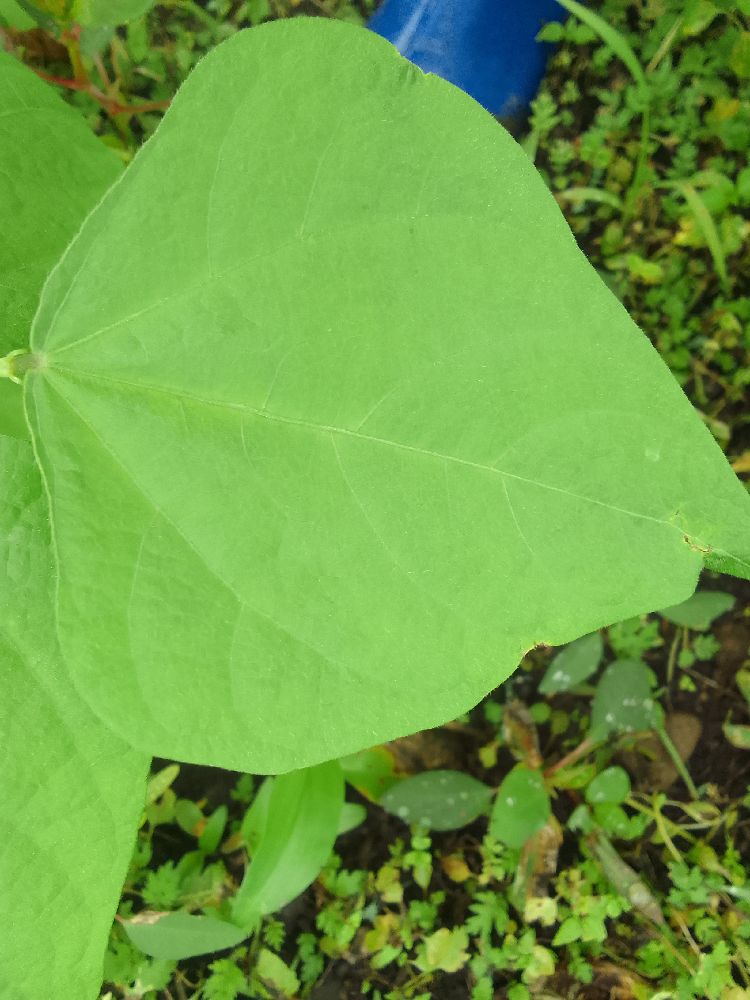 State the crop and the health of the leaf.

common bean, healthy
